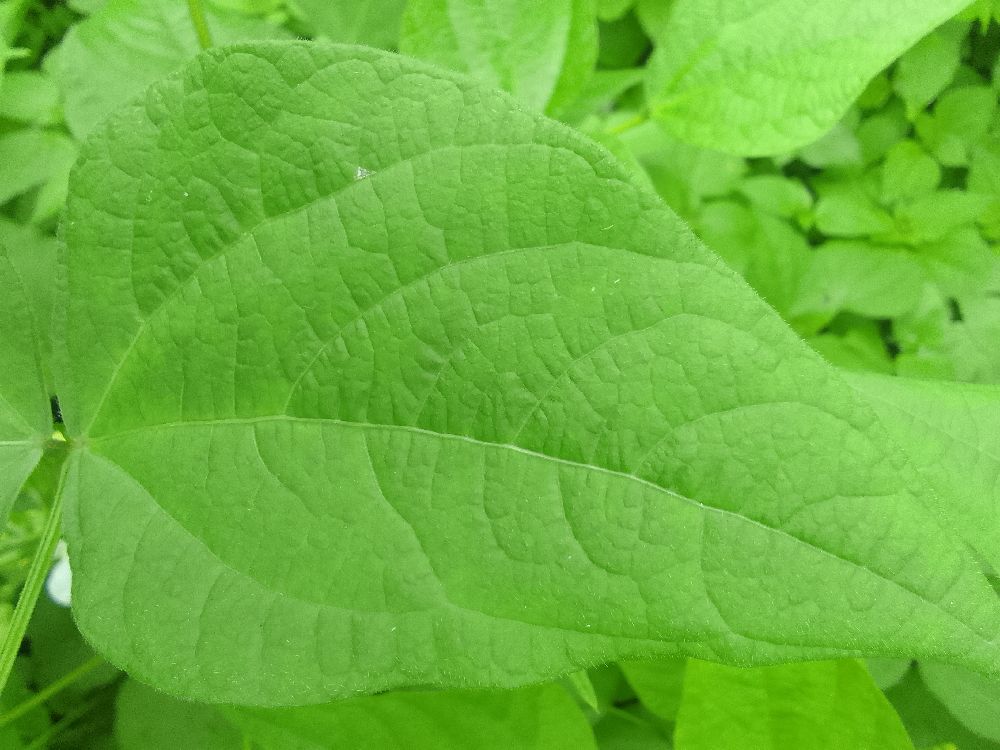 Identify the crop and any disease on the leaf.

common bean, healthy
